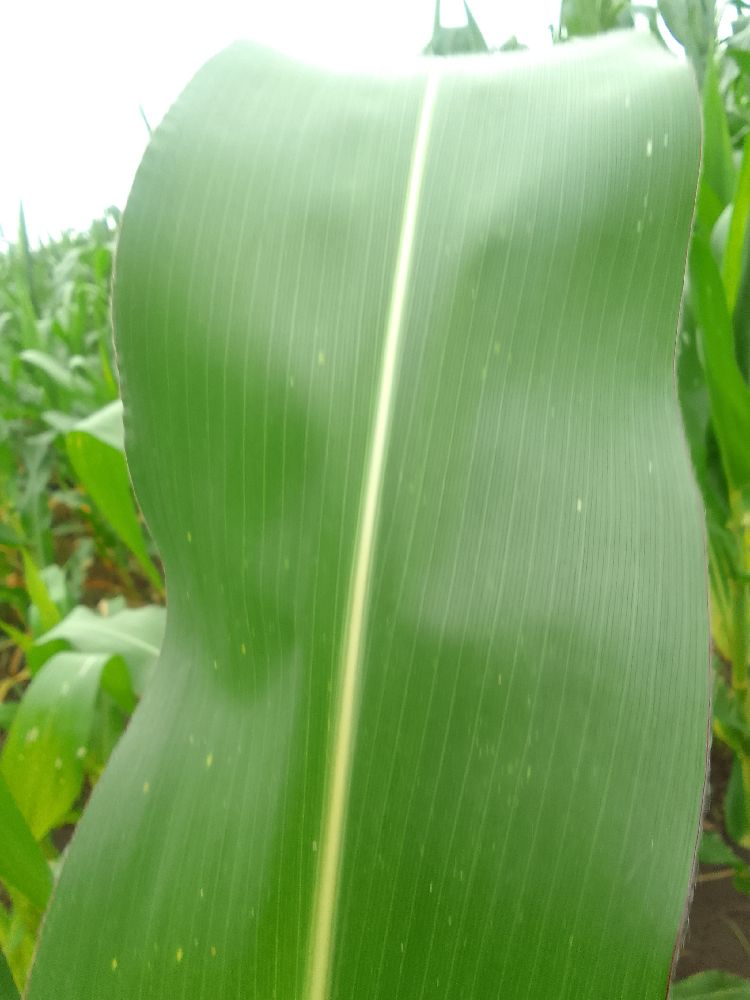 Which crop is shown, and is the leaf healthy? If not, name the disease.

maize, healthy
